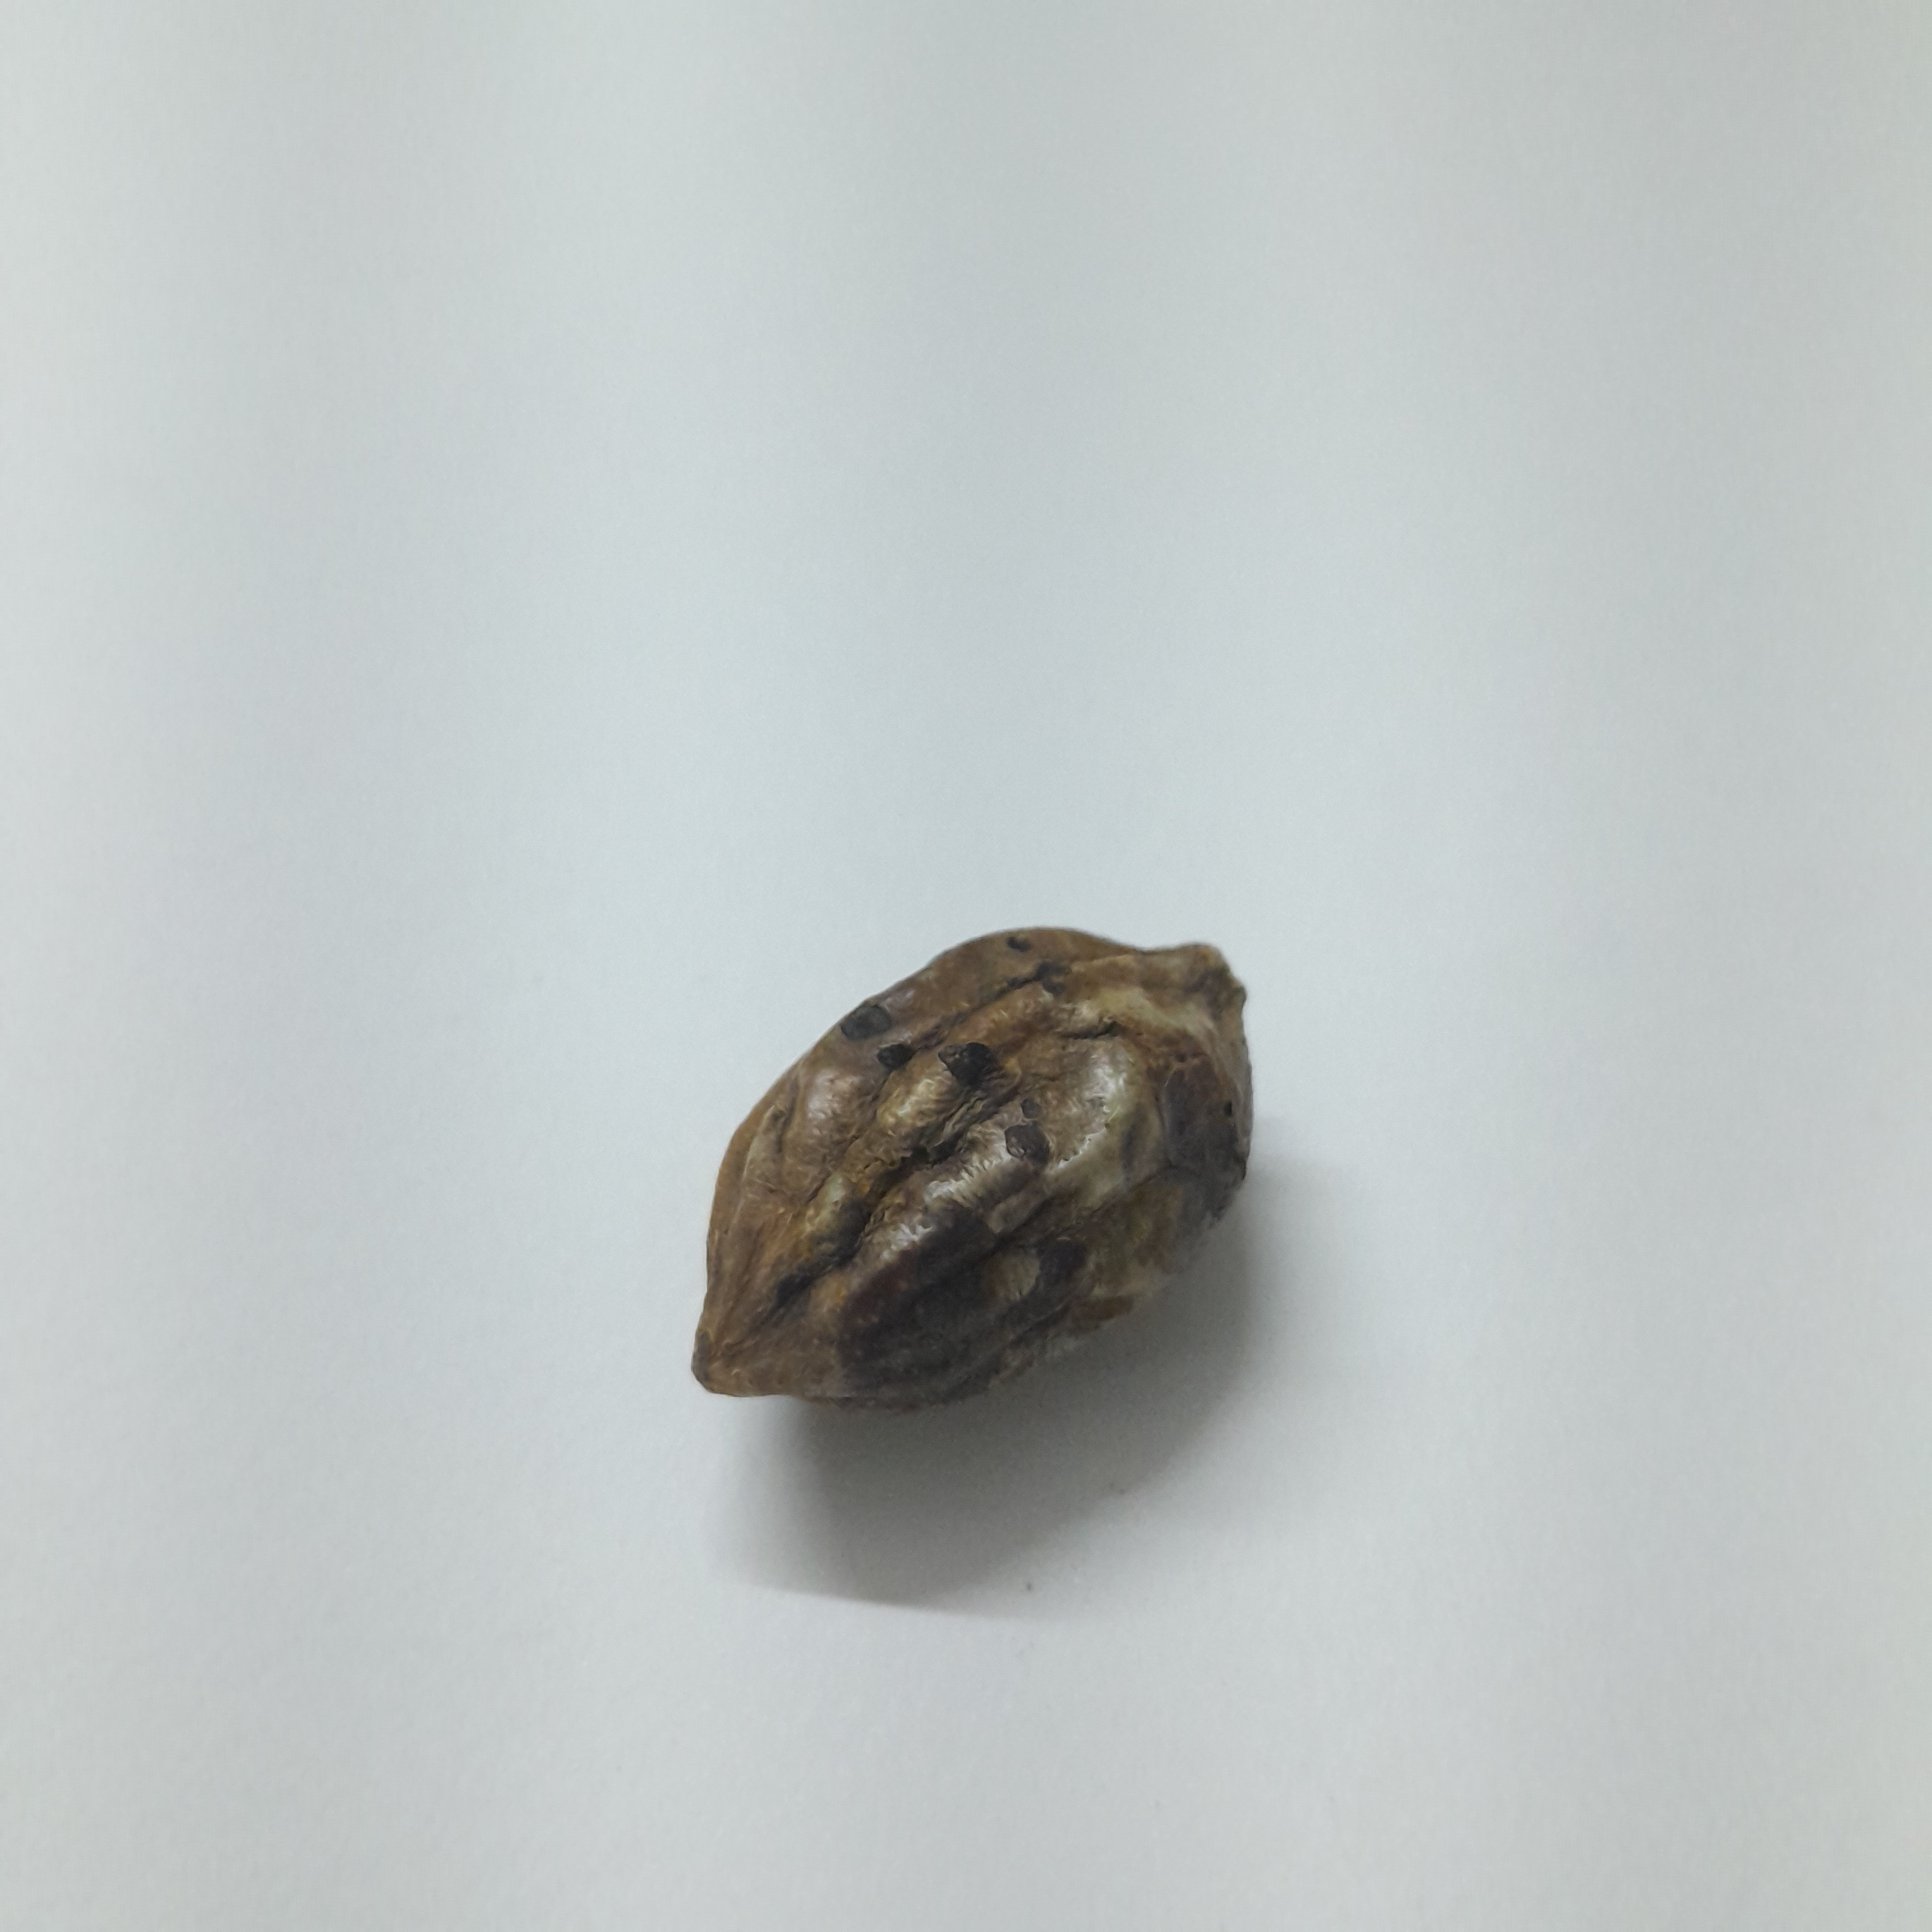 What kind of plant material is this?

hirdaa
